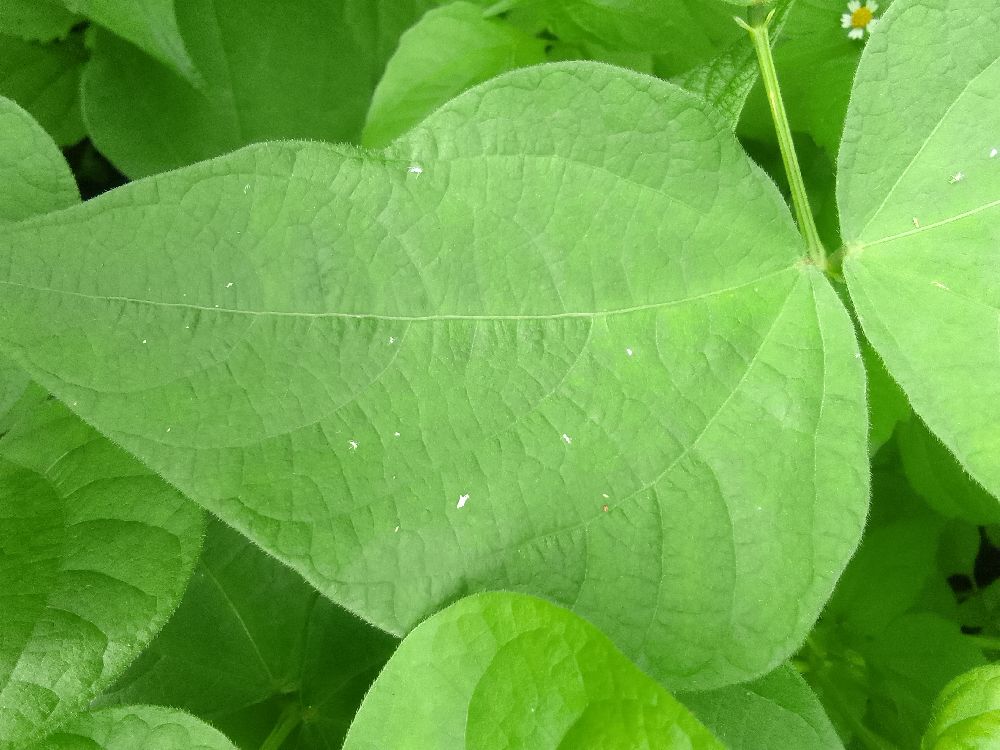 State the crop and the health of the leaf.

common bean, healthy
